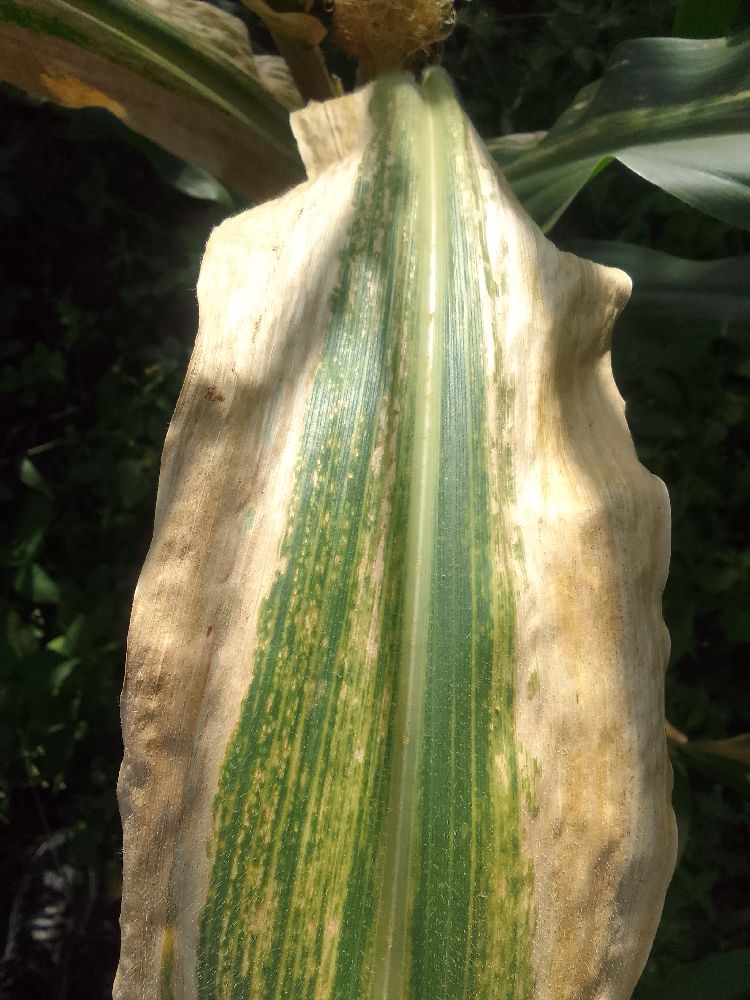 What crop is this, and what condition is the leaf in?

maize, maize lethal necrosis
